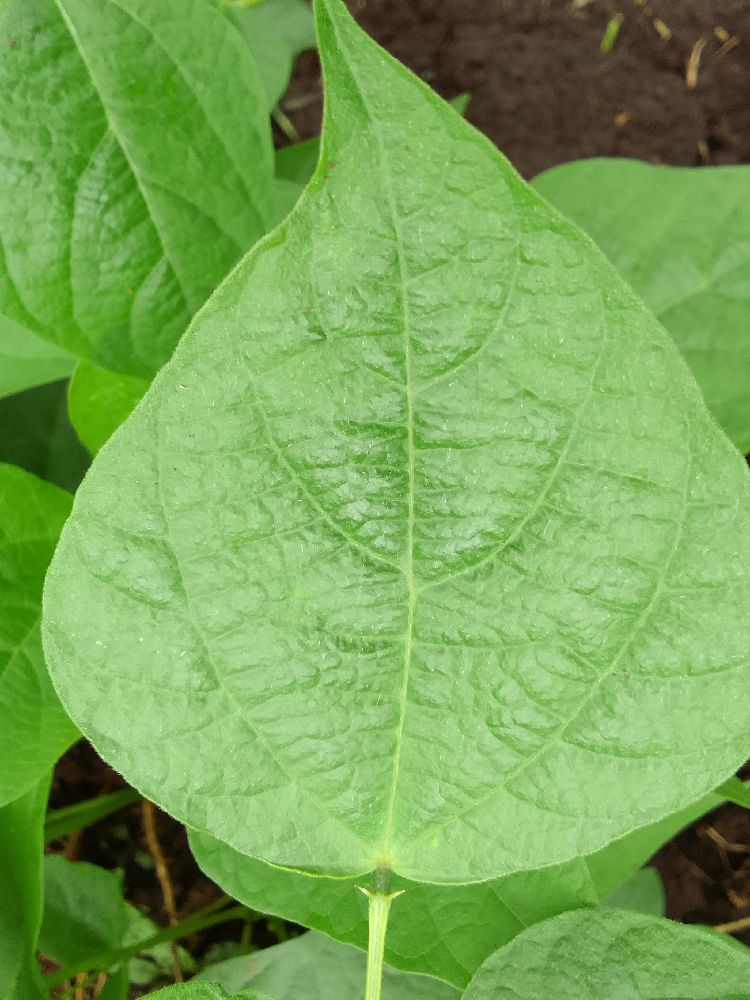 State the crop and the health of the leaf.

common bean, healthy
